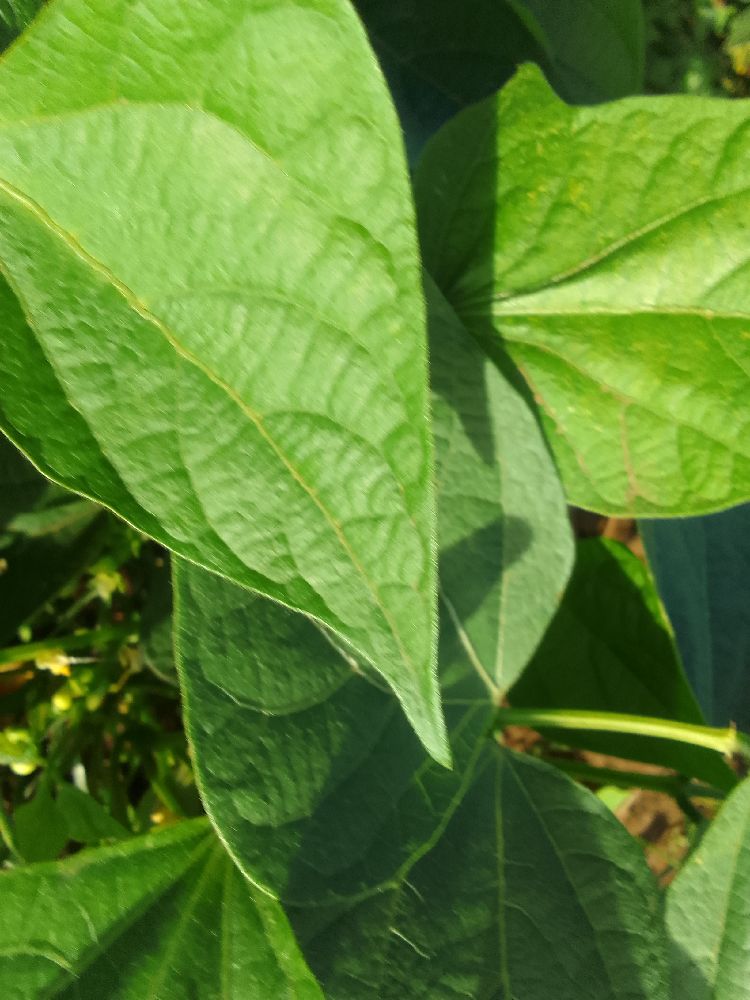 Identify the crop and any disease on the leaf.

common bean, healthy
